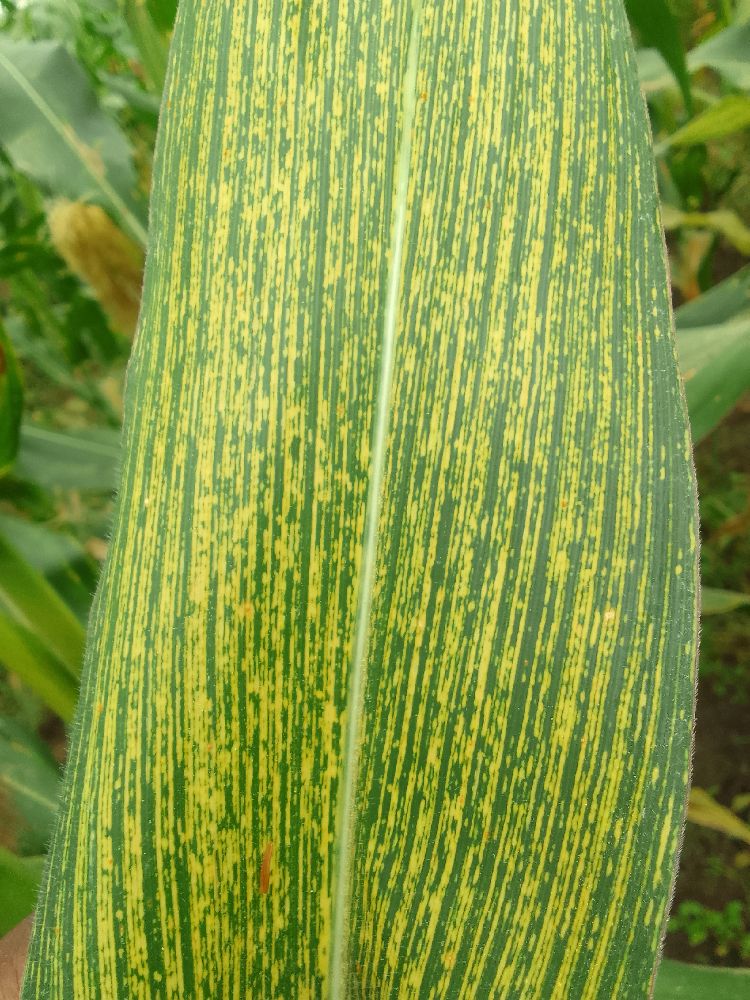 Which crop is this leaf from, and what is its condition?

maize, maize streak virus
